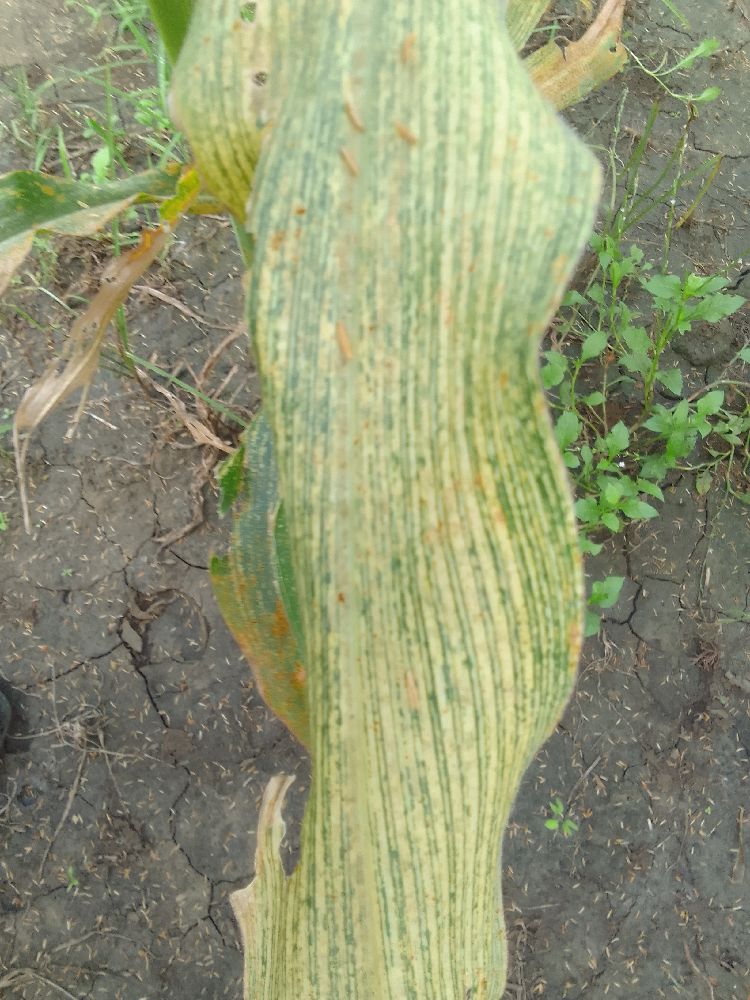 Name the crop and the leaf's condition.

maize, maize streak virus
